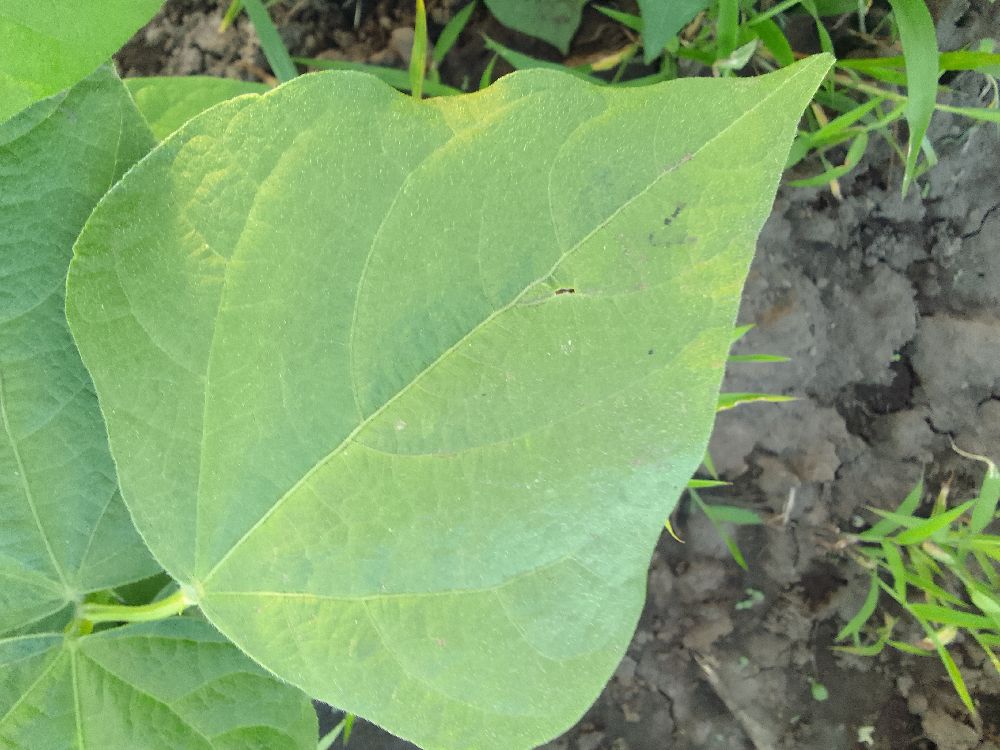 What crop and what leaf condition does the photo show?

common bean, healthy
